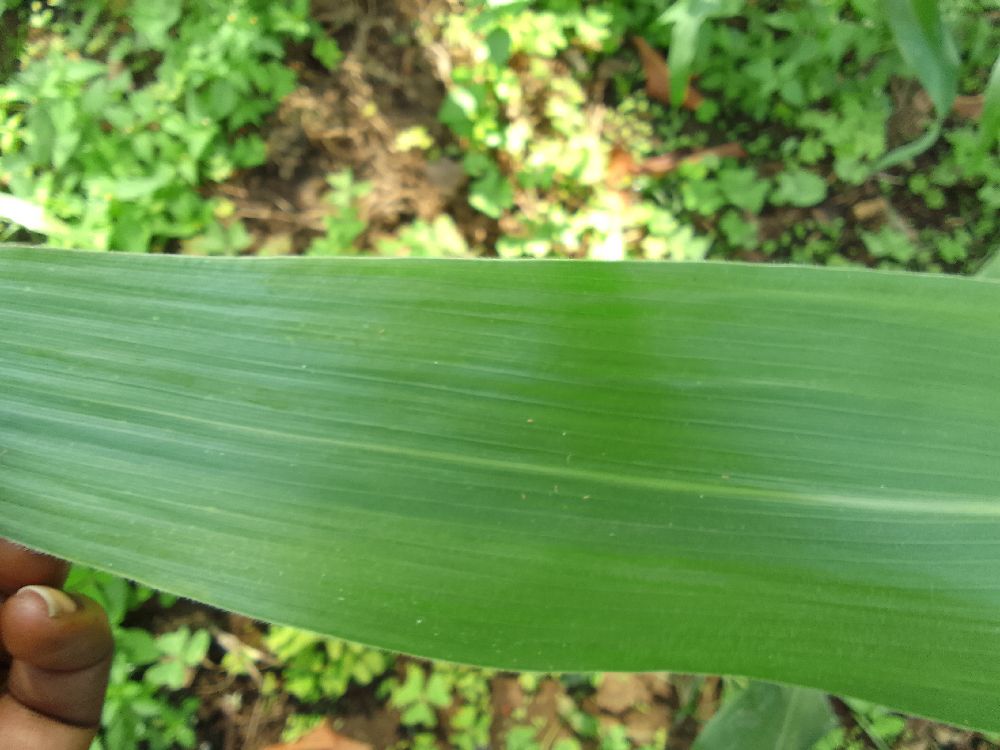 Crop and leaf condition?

maize, maize lethal necrosis
